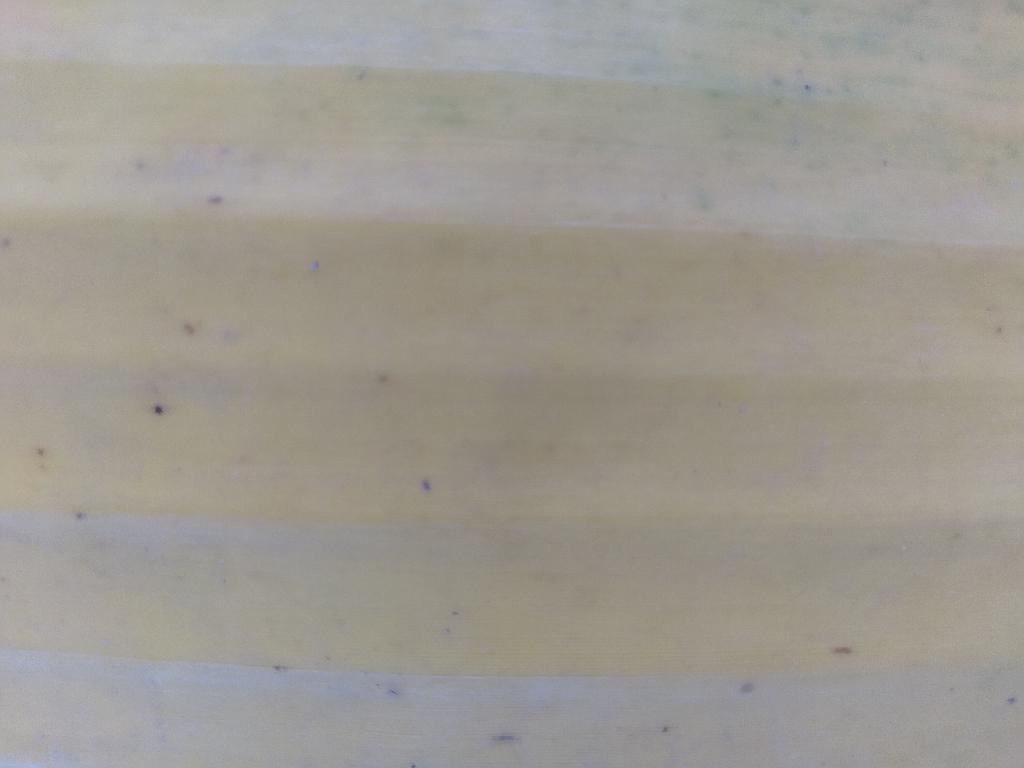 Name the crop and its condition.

banana, fusarium wilt race 1
